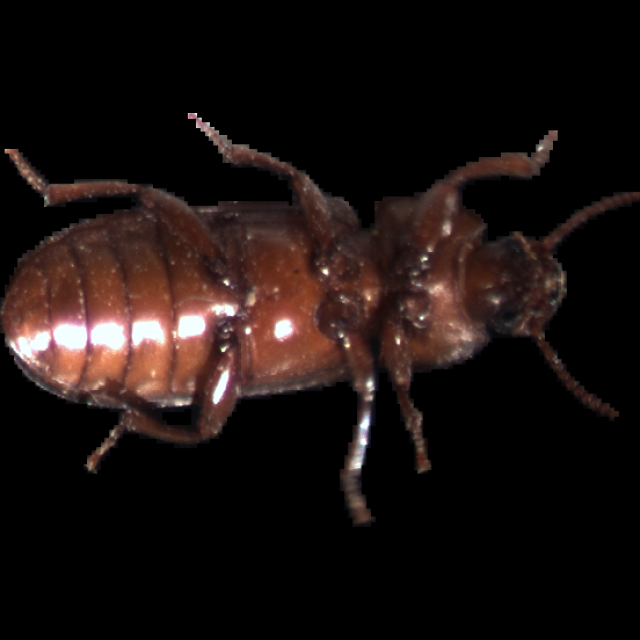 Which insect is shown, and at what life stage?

mealworm beetle
